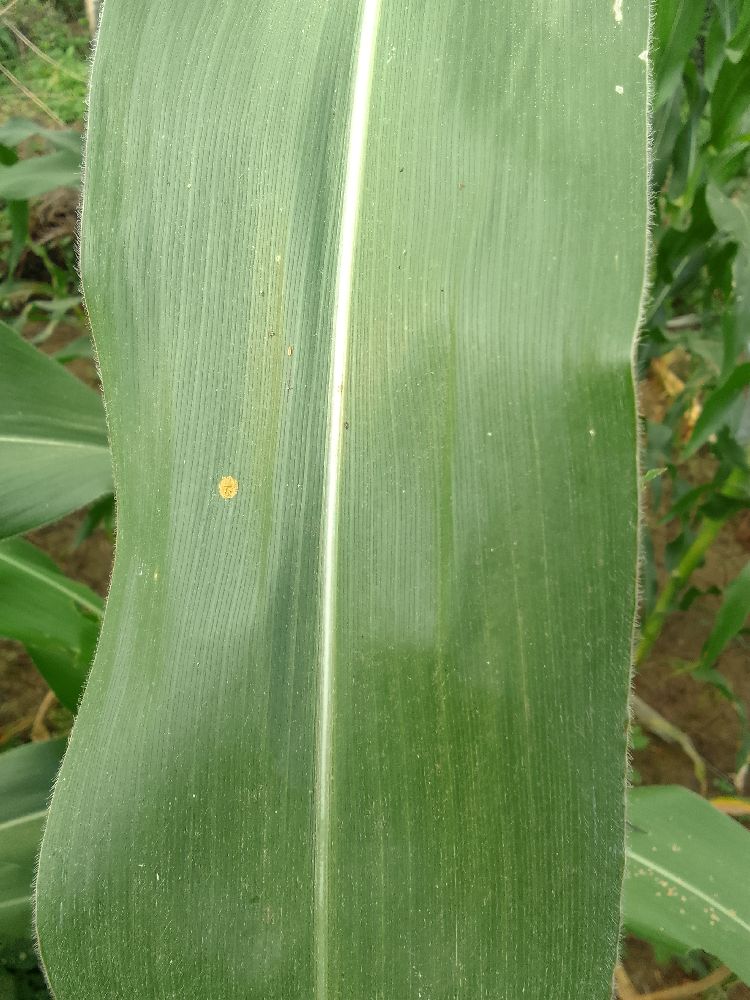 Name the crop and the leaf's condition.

maize, healthy
